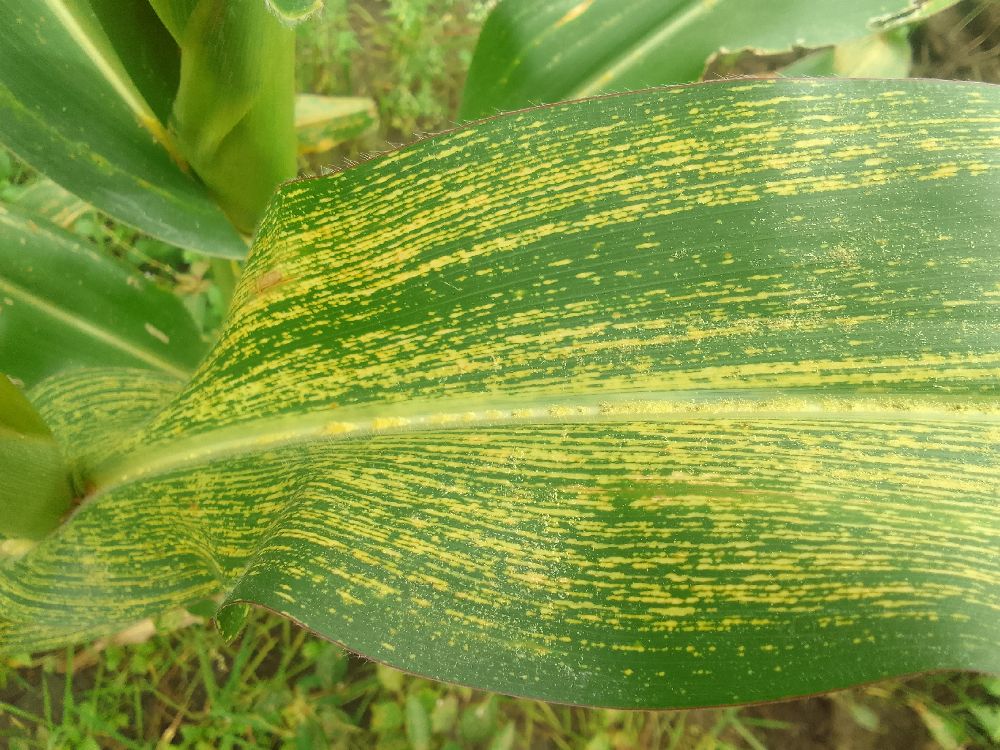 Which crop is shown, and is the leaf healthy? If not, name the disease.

maize, maize streak virus
